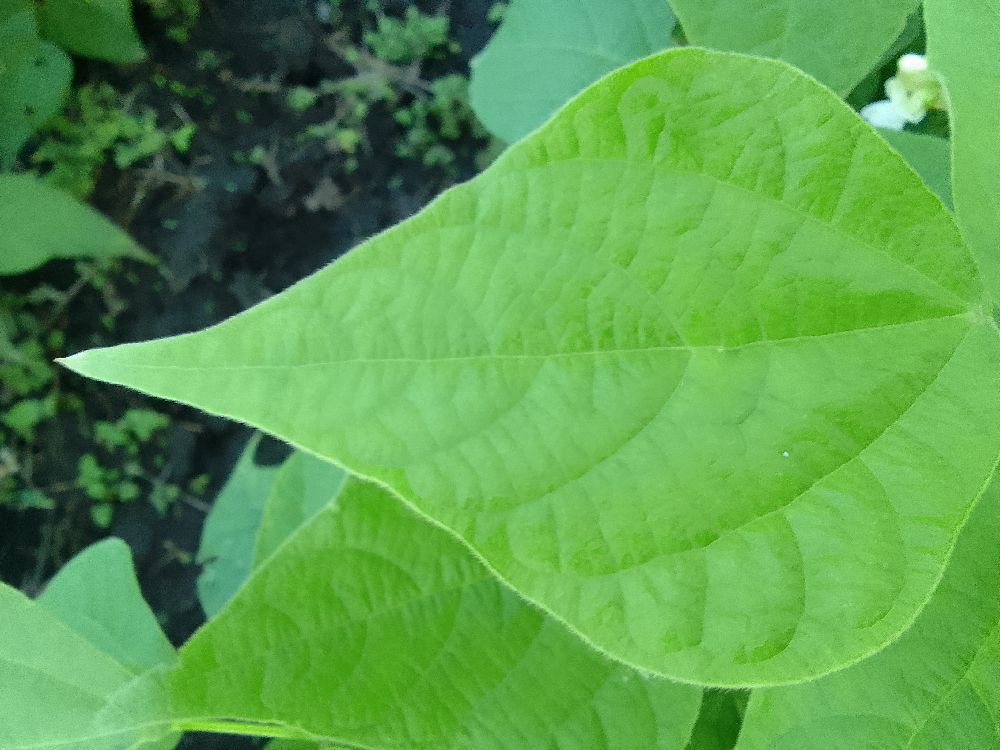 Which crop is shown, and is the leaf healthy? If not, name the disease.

common bean, healthy
